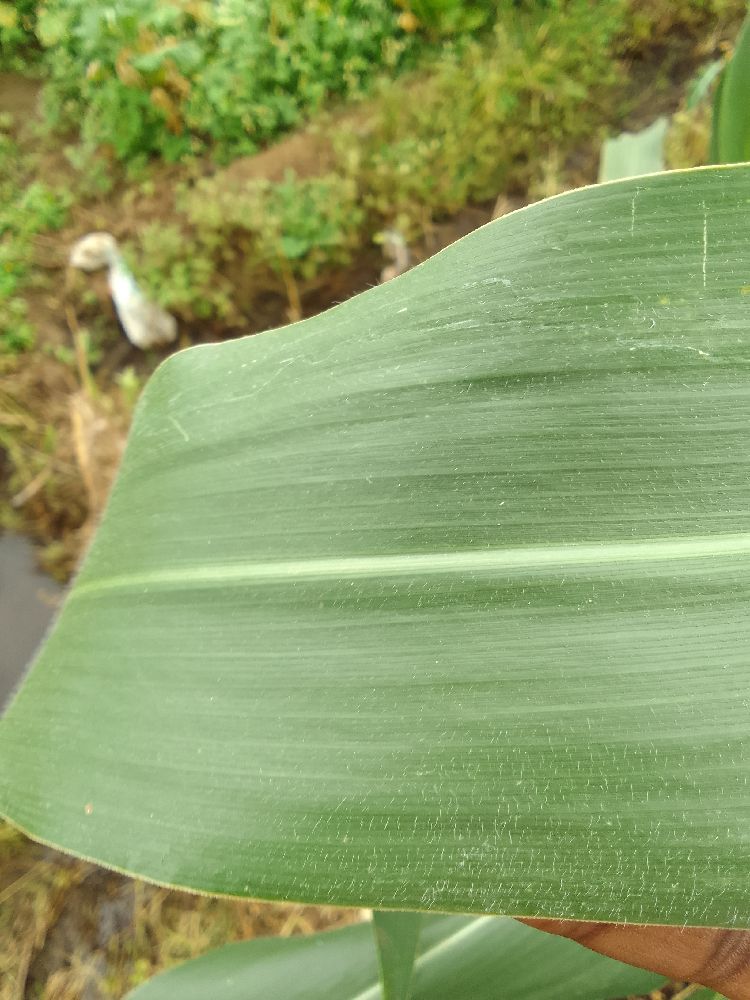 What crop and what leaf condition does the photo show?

maize, healthy
